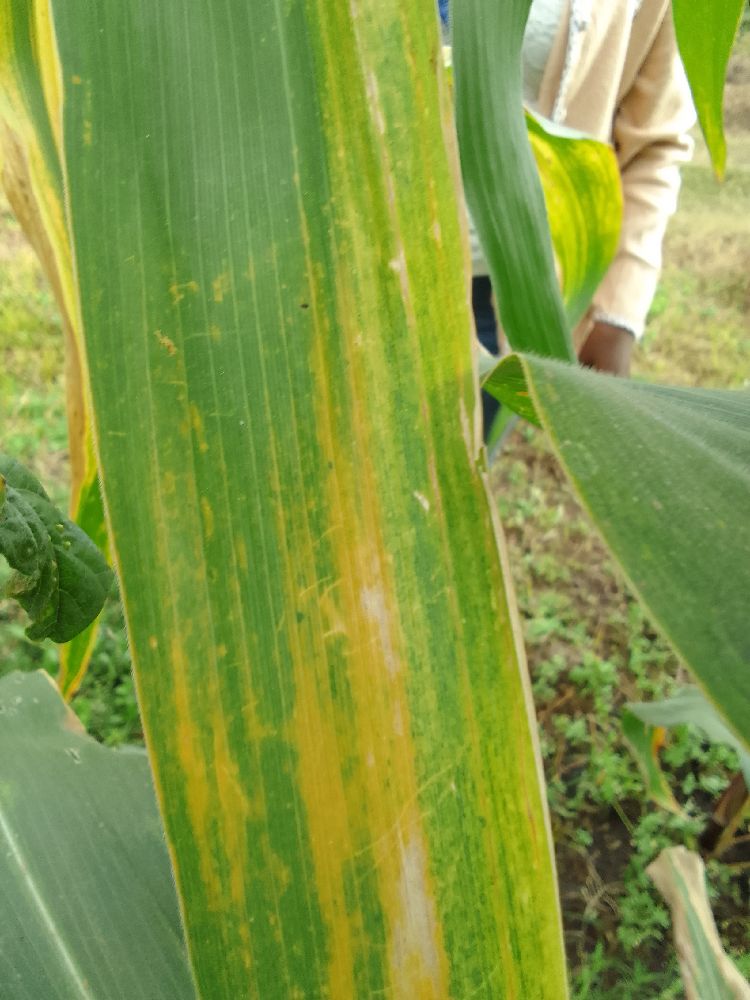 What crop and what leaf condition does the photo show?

maize, maize lethal necrosis
